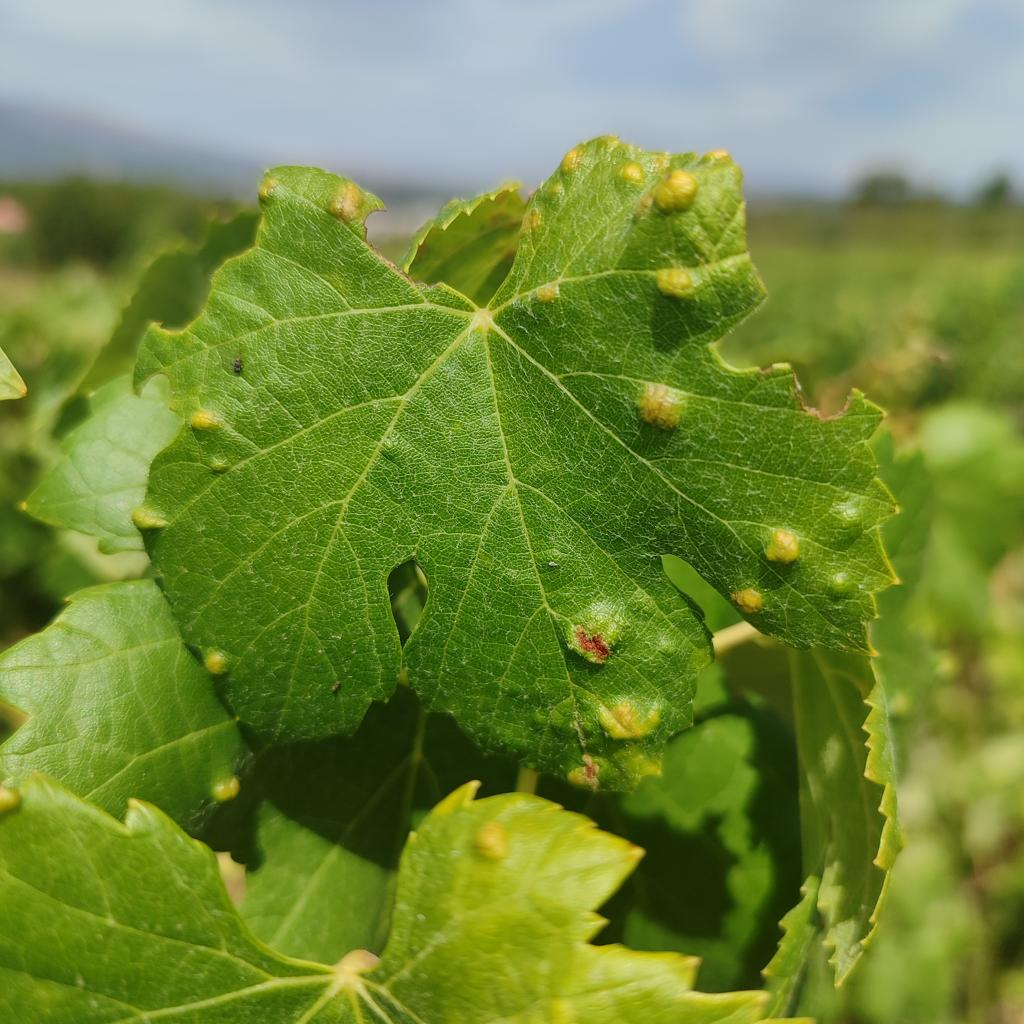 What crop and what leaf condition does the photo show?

grapevine, erineum mite
